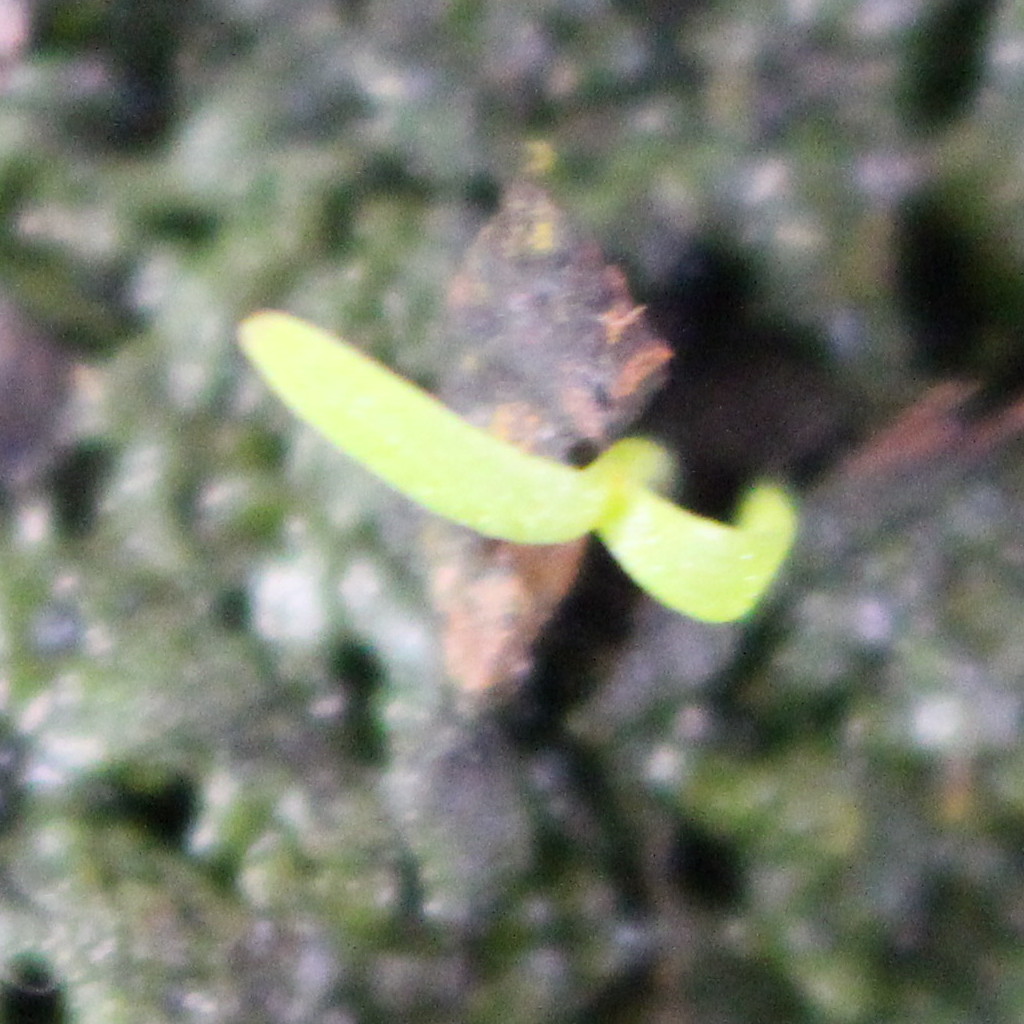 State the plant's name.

Papaver rhoeas
